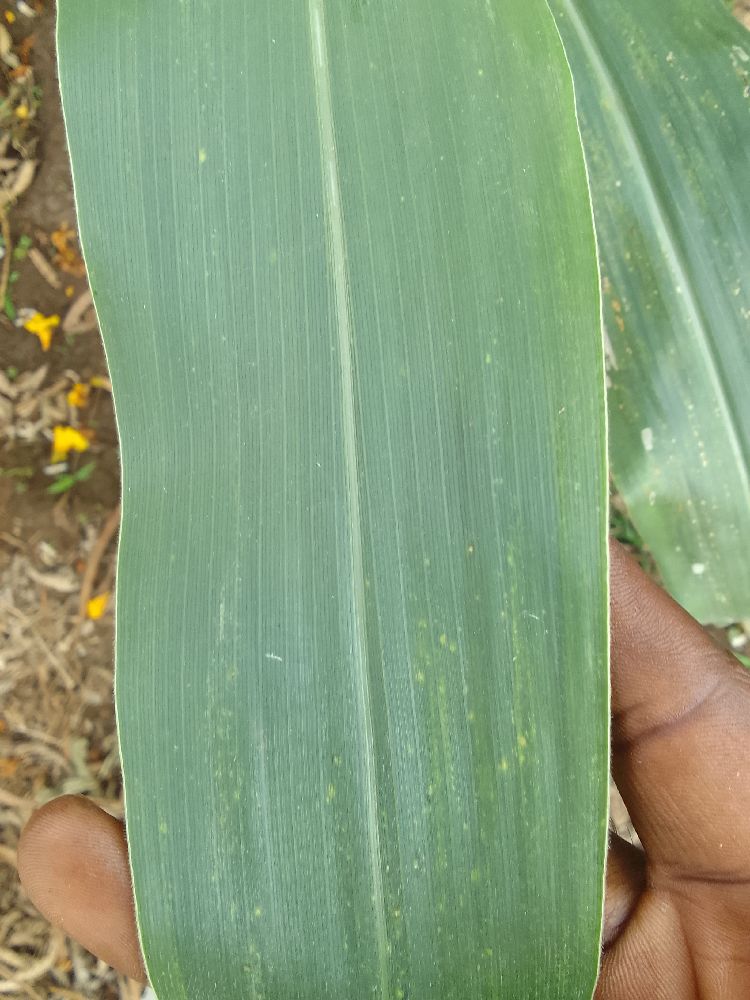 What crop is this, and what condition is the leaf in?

maize, healthy
